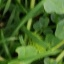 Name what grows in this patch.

unstructured weed
